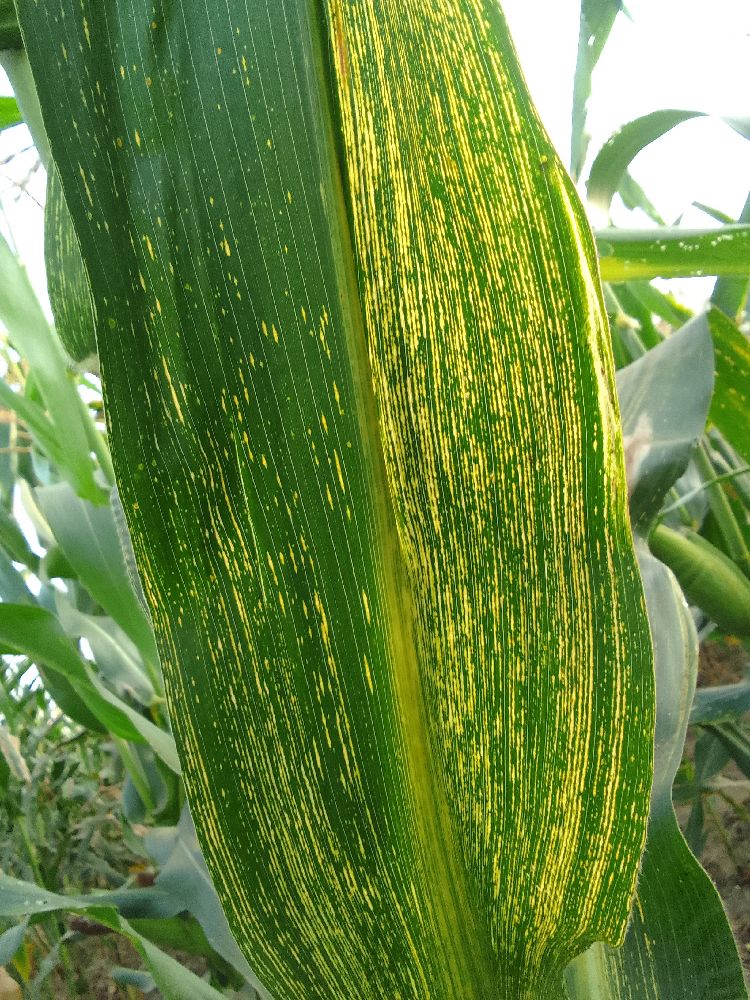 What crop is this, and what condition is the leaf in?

maize, maize streak virus
